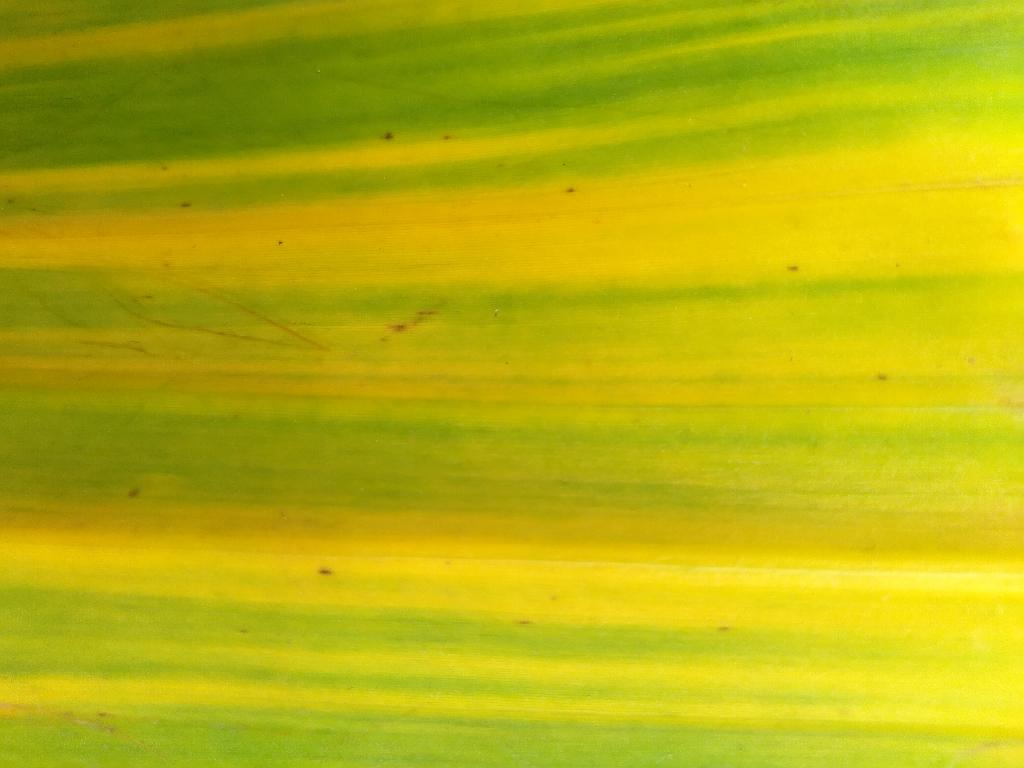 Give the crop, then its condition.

banana, fusarium wilt race 1
